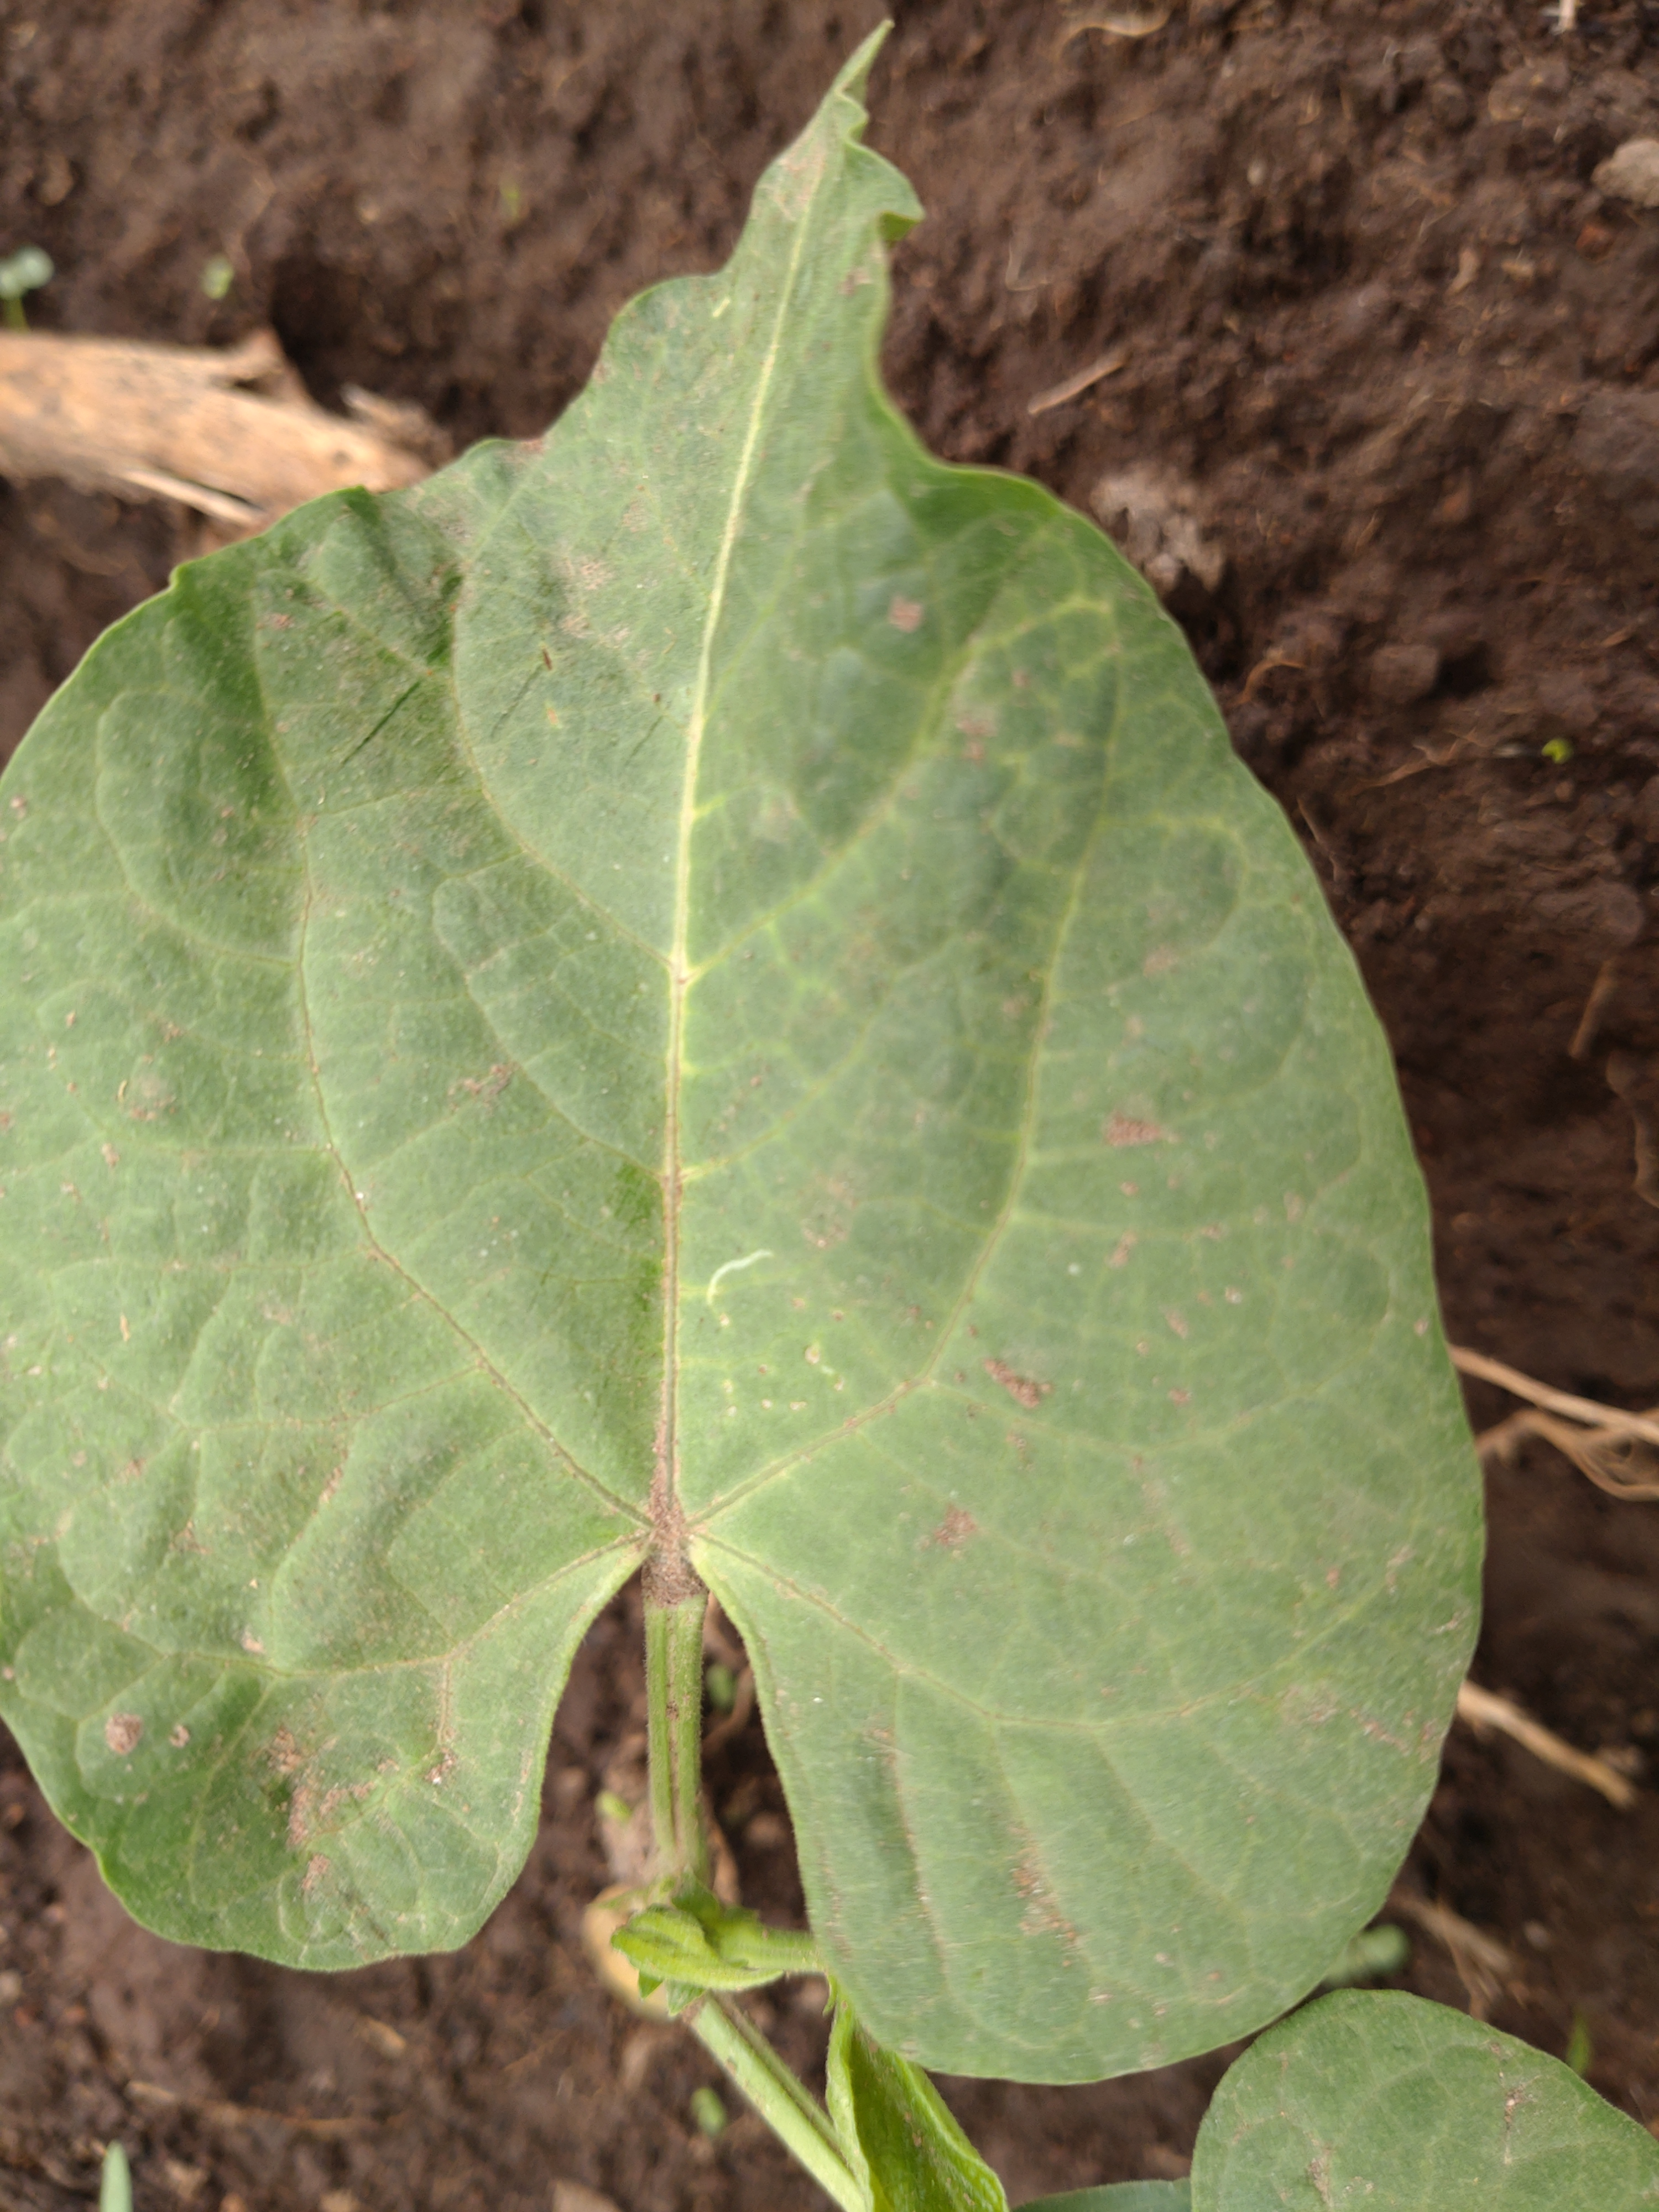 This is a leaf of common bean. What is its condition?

healthy
